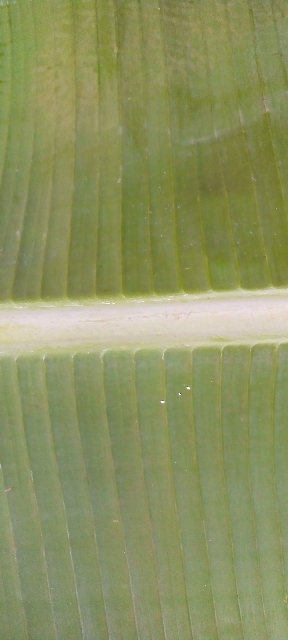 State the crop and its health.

banana, healthy
